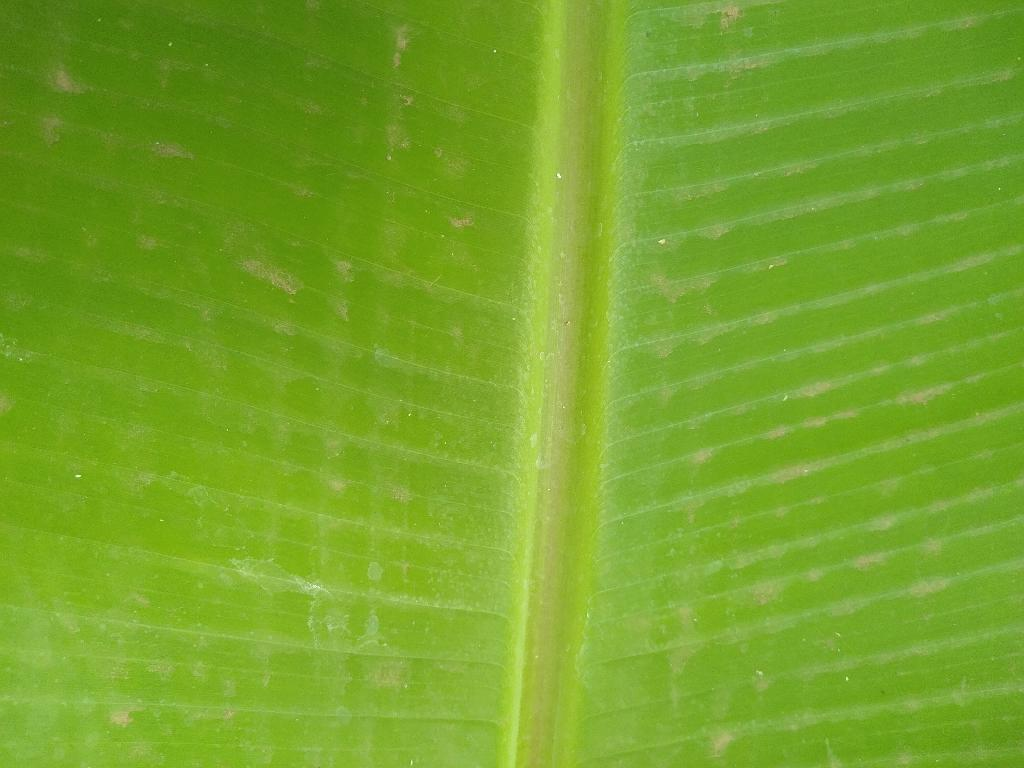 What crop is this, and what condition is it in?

banana, healthy
